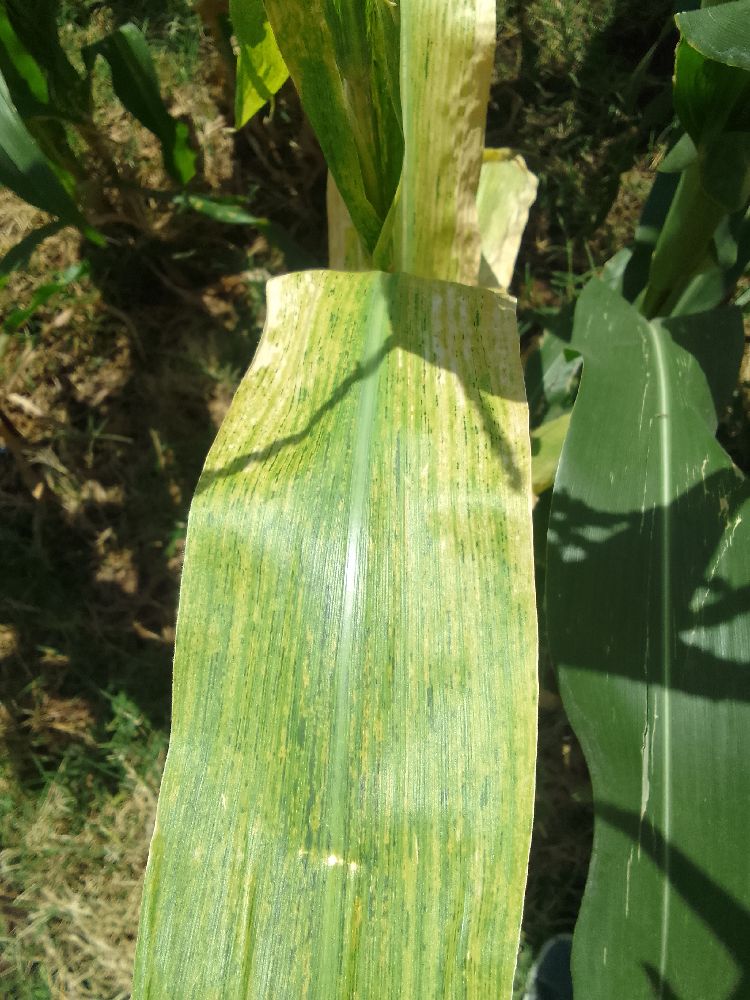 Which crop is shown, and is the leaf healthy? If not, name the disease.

maize, maize lethal necrosis
